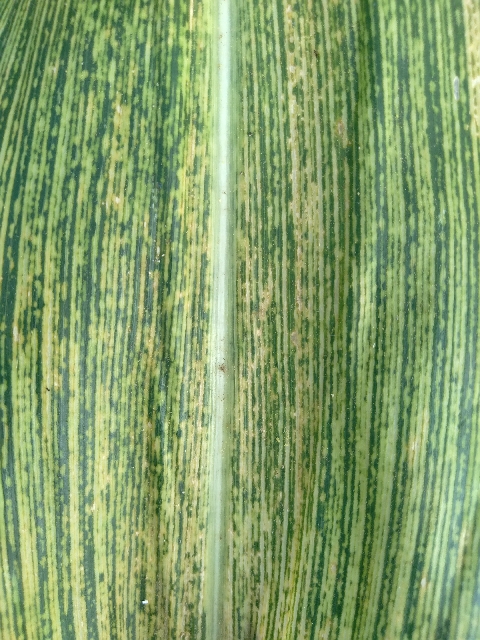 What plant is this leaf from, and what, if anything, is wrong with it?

maize, maize streak virus
